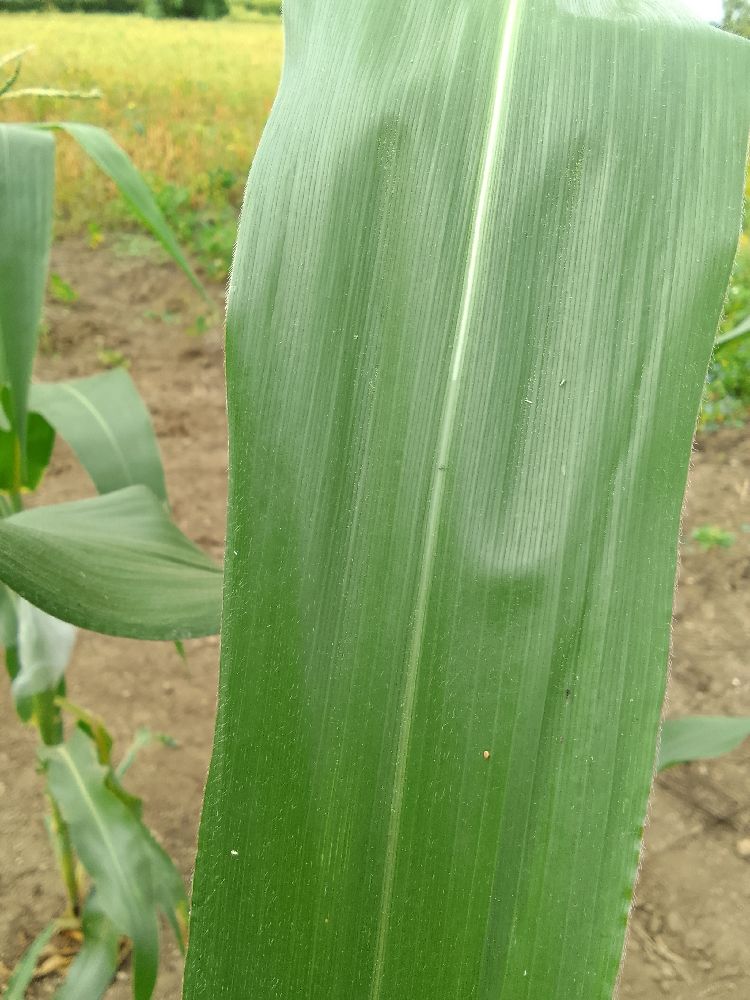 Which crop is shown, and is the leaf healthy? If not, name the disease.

maize, healthy
